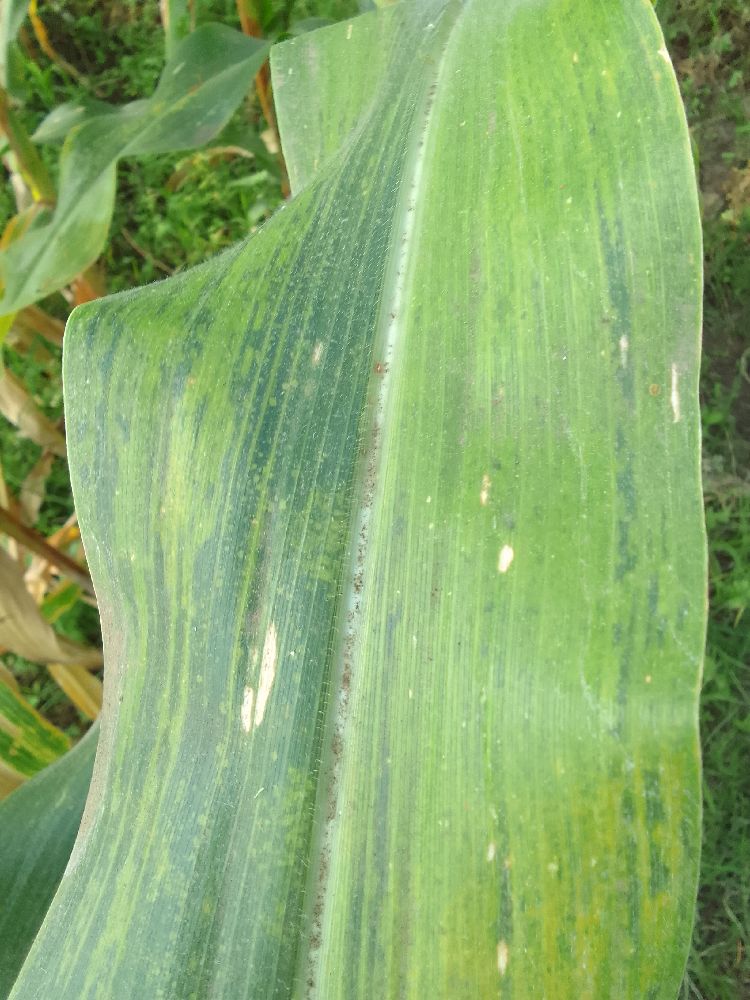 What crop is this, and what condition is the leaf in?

maize, maize lethal necrosis
